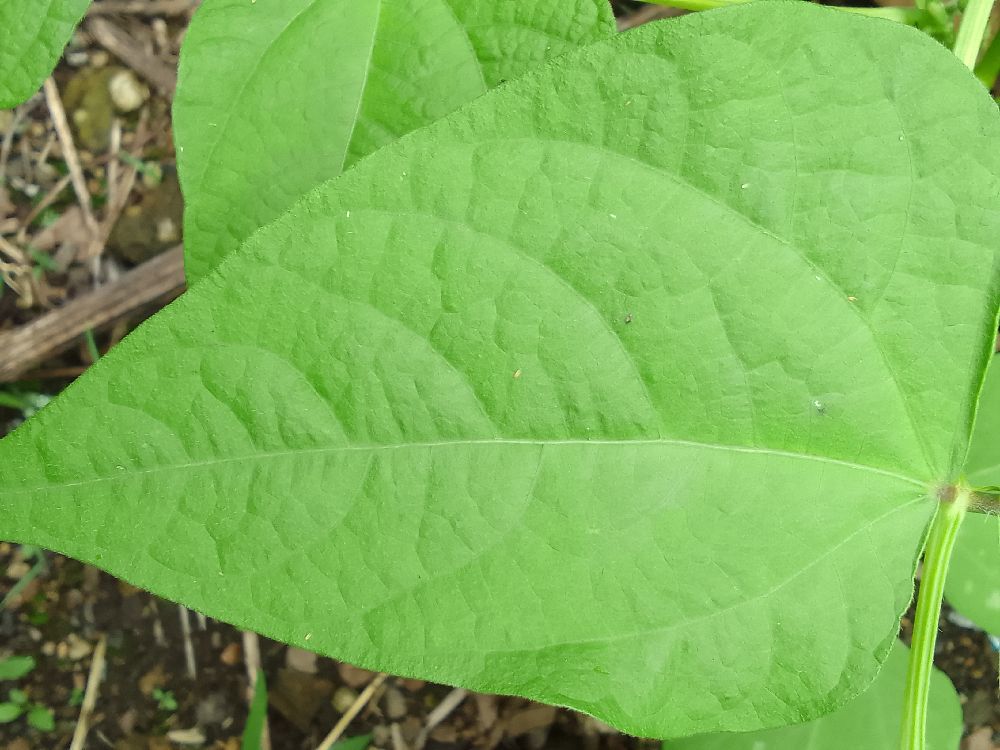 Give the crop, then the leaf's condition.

common bean, healthy
